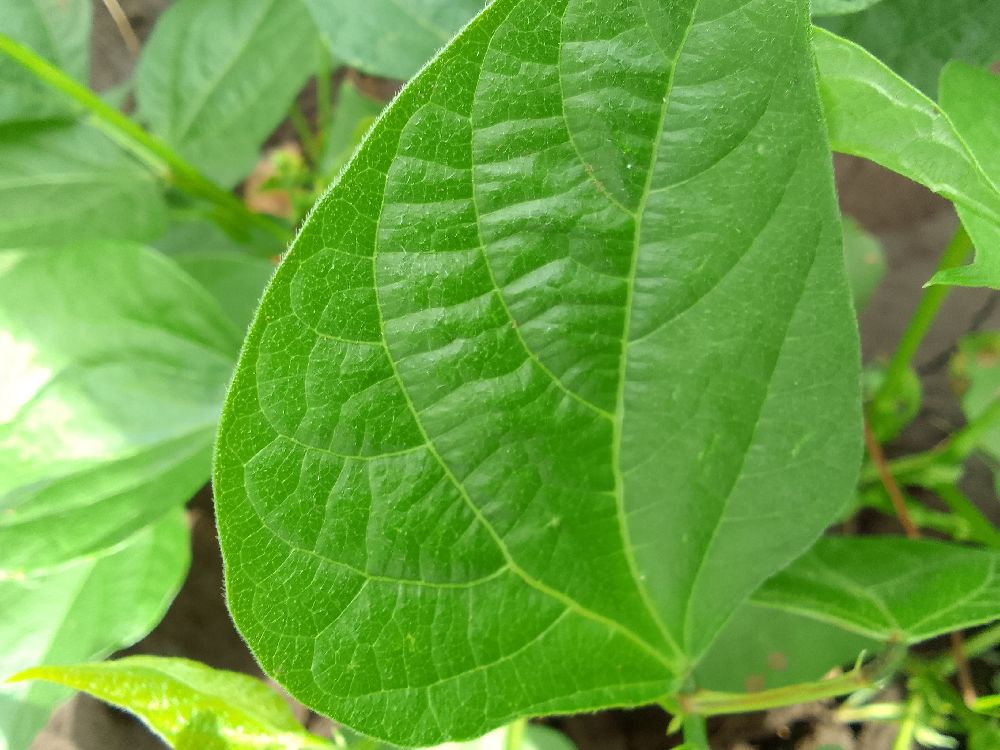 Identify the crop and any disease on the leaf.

common bean, healthy
